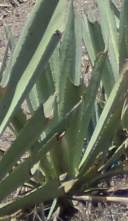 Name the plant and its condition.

agave, small
